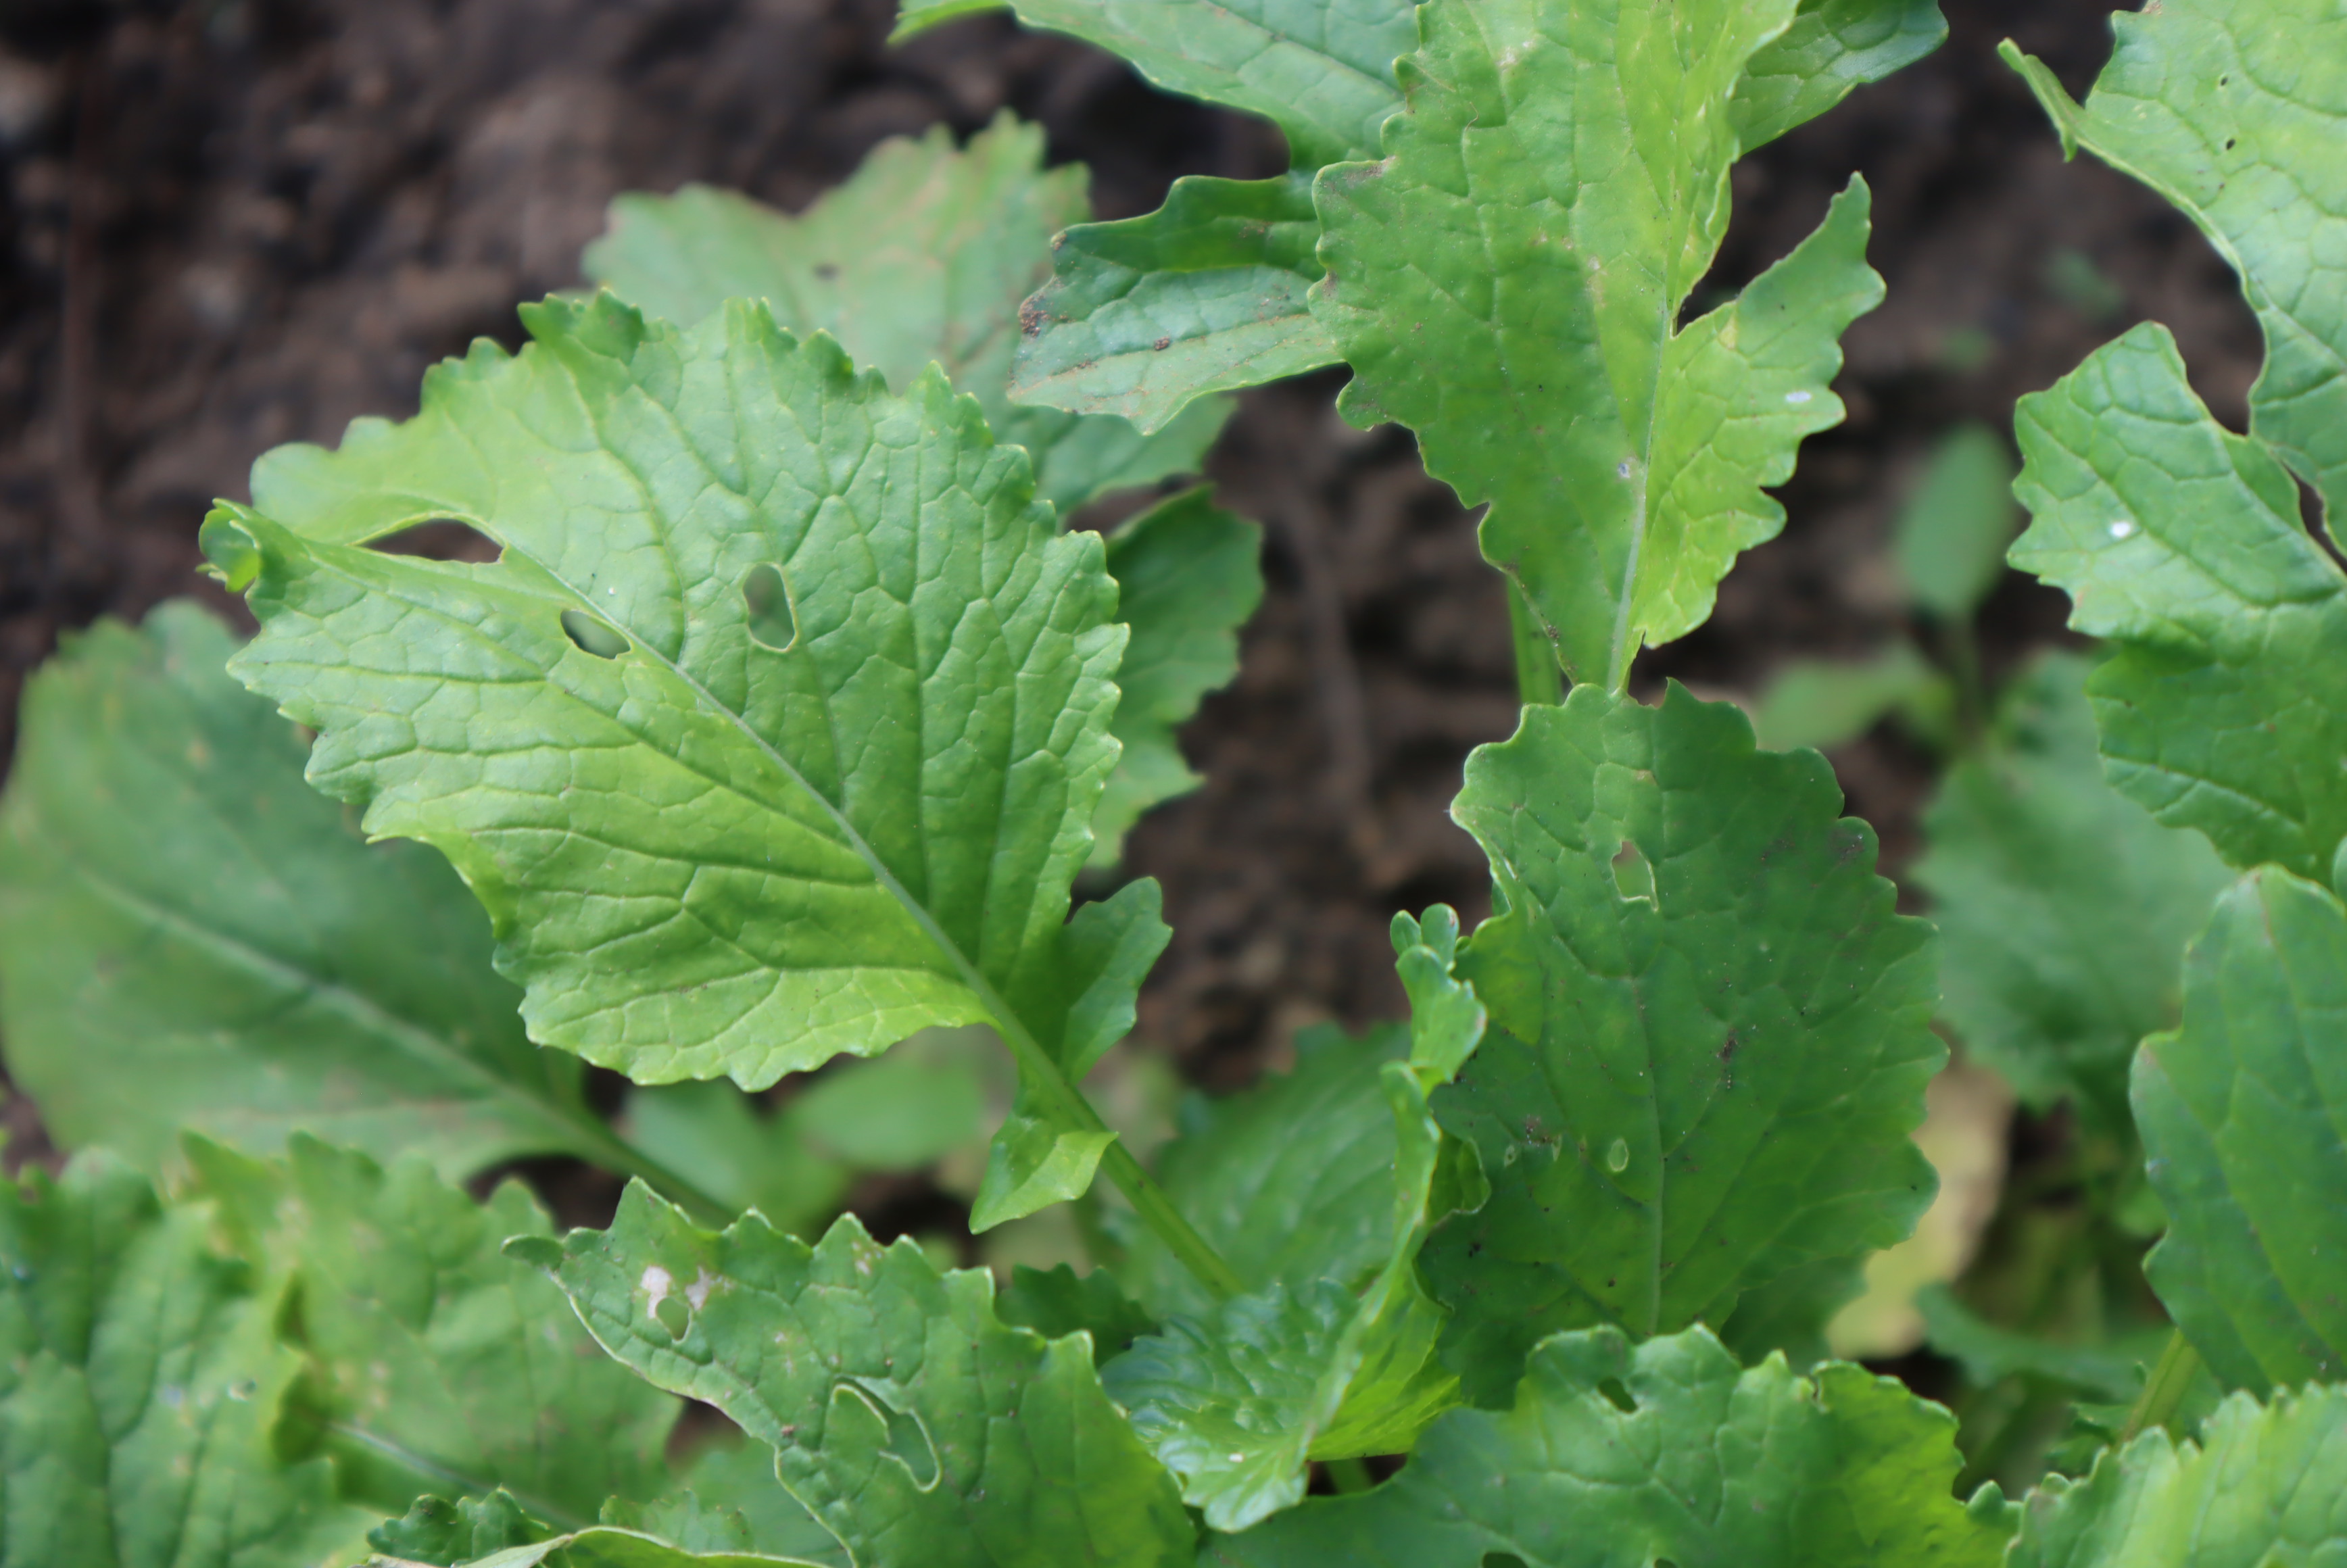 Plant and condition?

rapini, phytophagous
